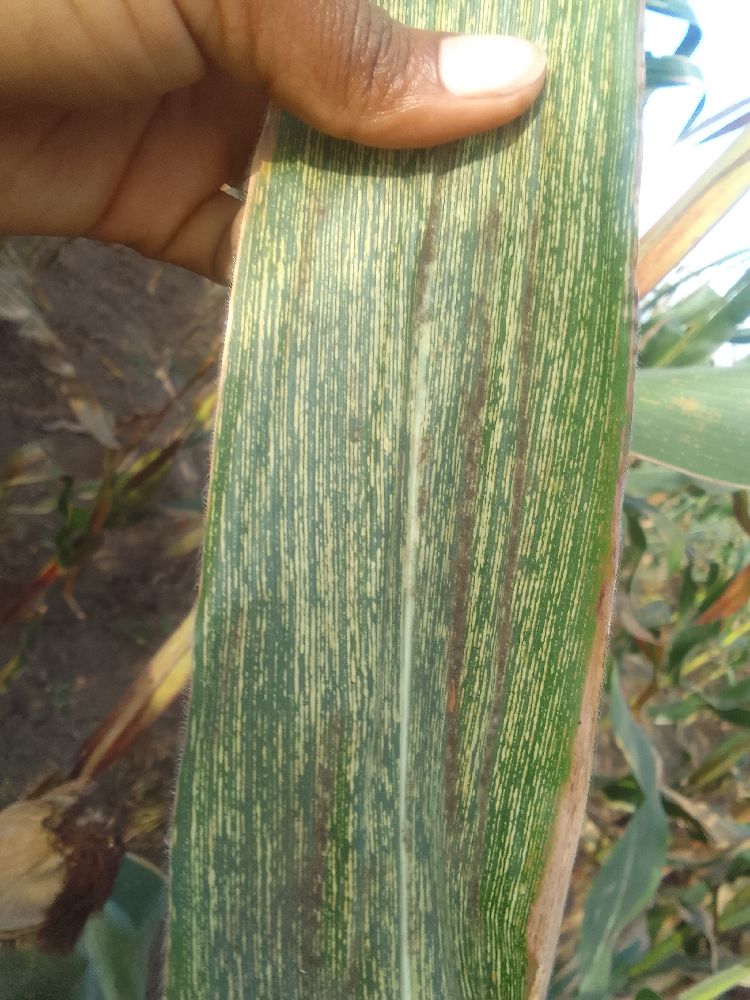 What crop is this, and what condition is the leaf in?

maize, maize streak virus
